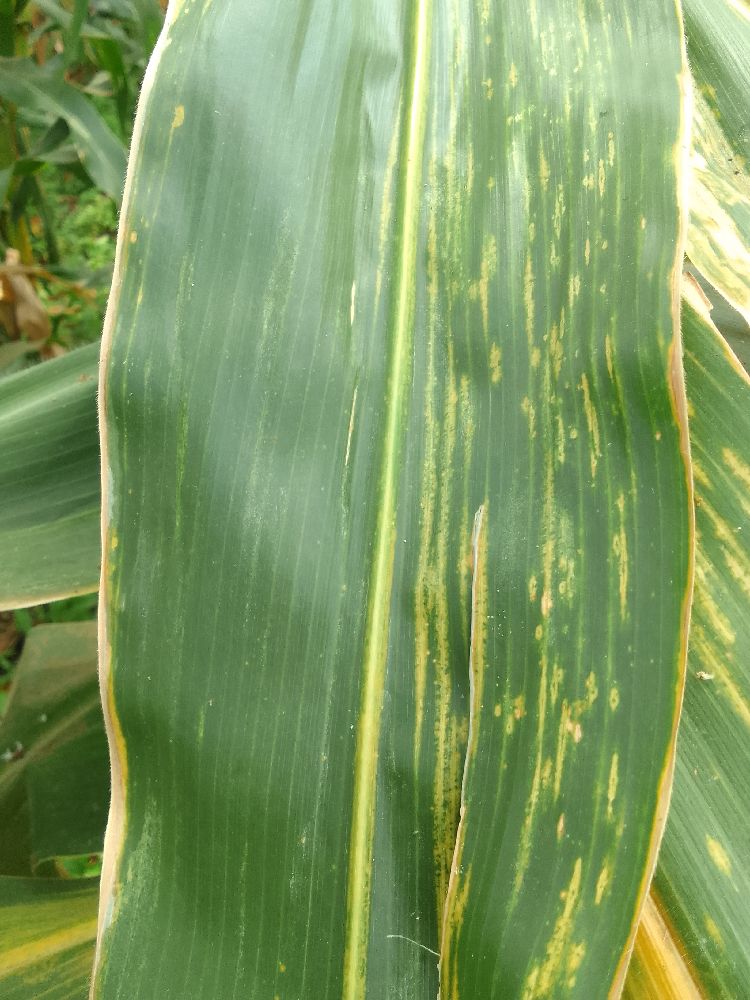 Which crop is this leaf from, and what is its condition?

maize, maize lethal necrosis
